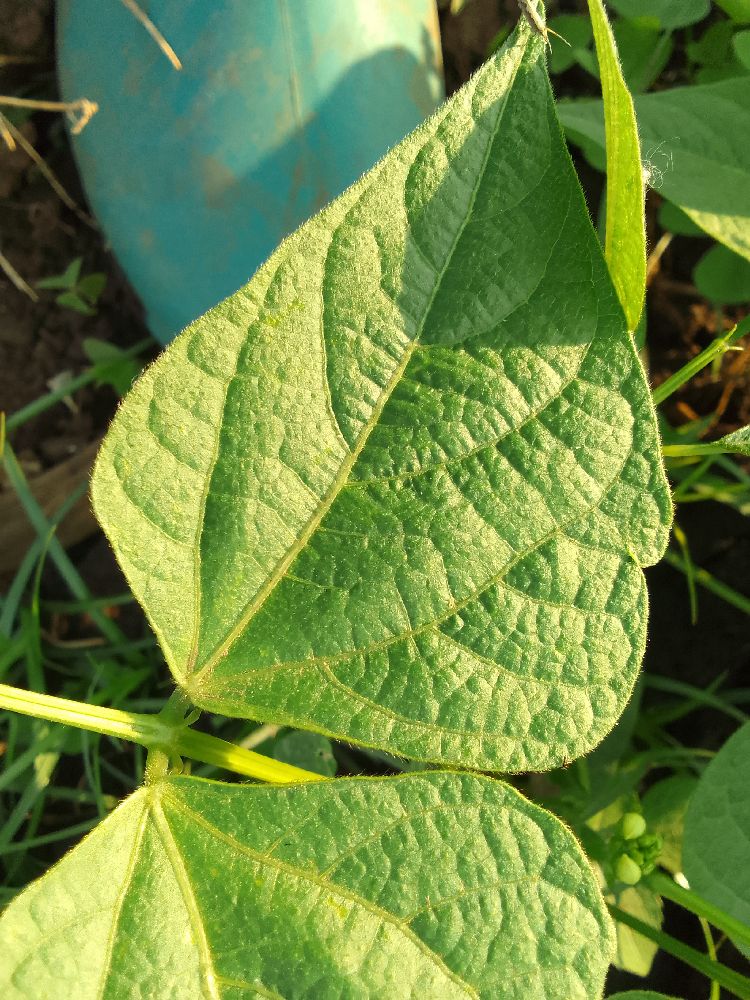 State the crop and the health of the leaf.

common bean, healthy
